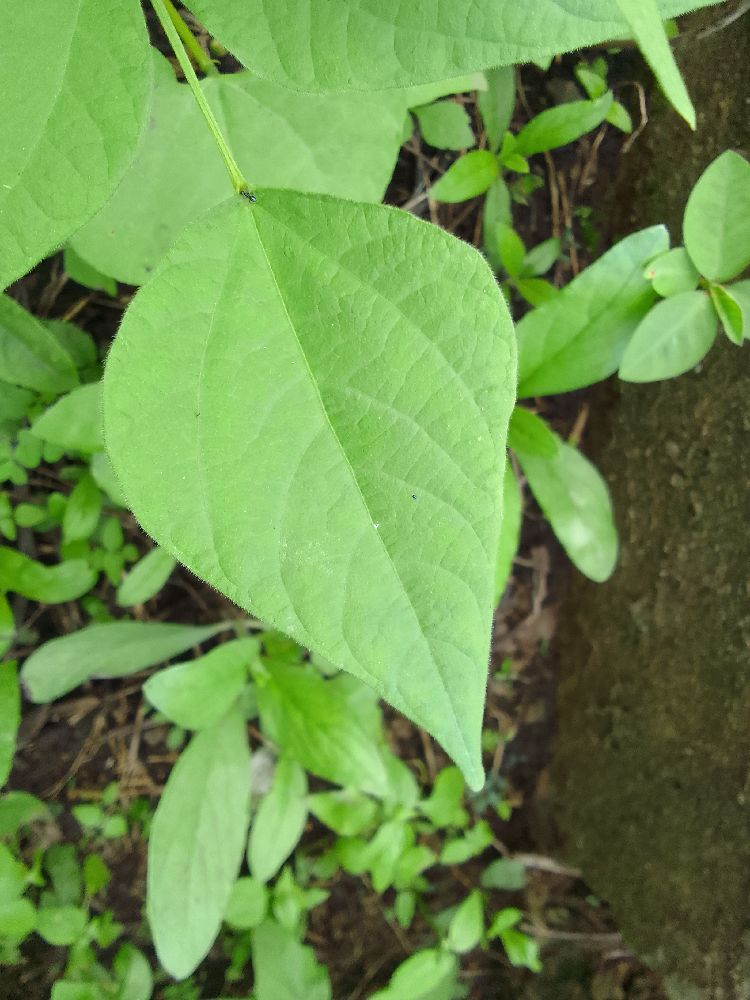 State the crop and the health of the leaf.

common bean, healthy
